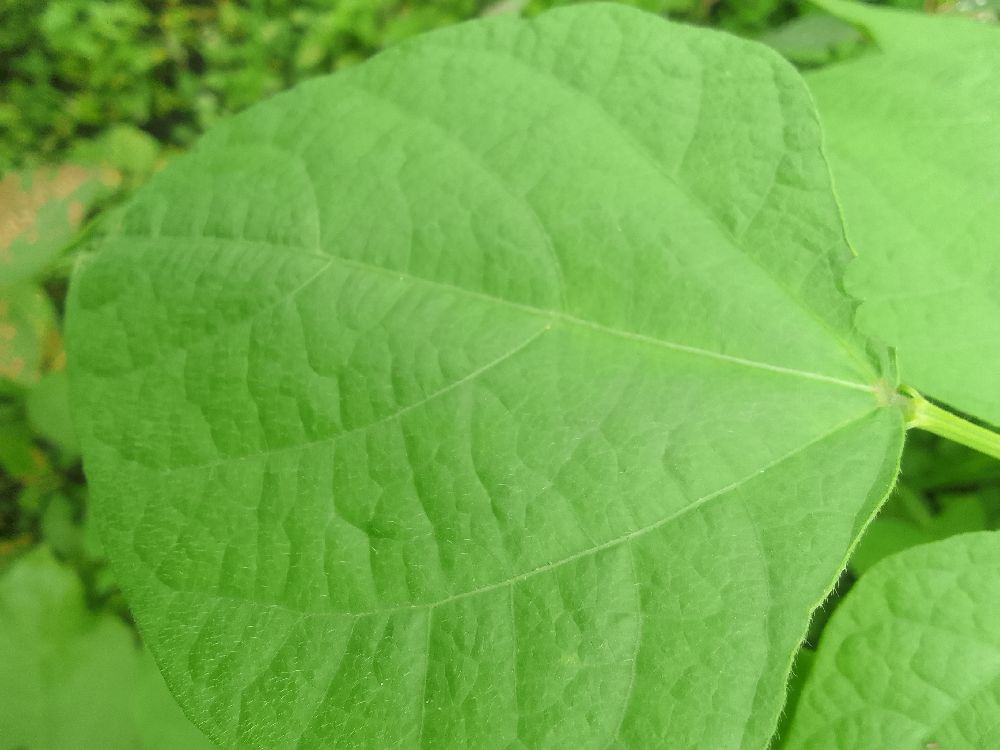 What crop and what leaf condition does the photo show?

common bean, healthy
